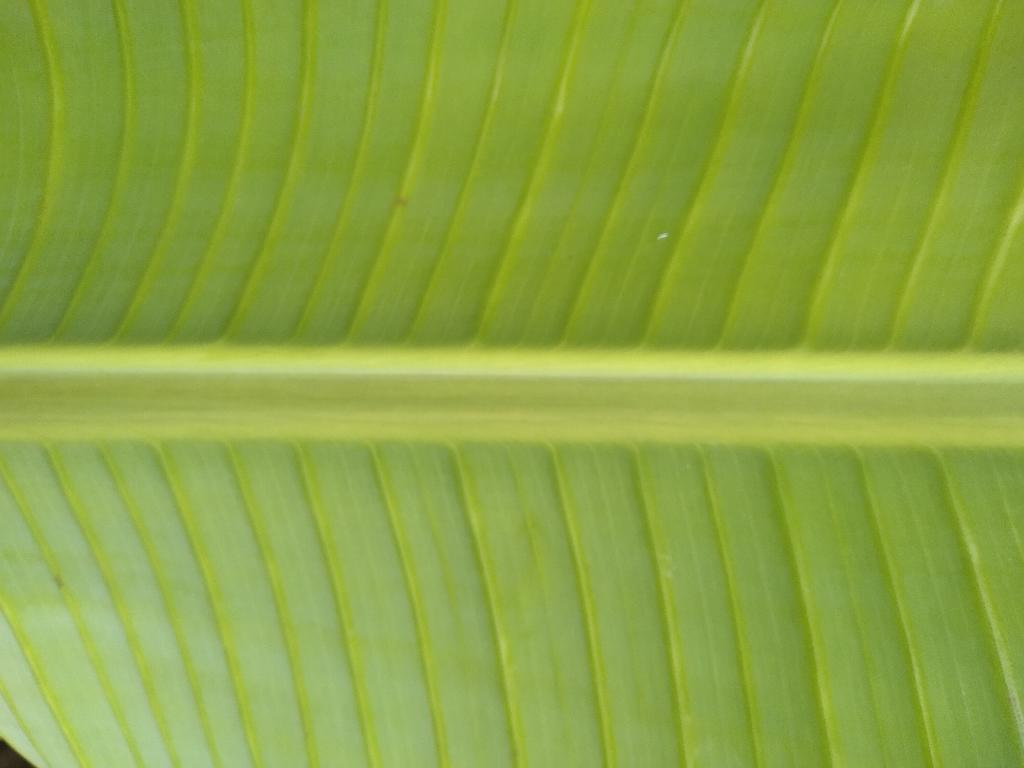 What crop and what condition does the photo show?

banana, healthy
